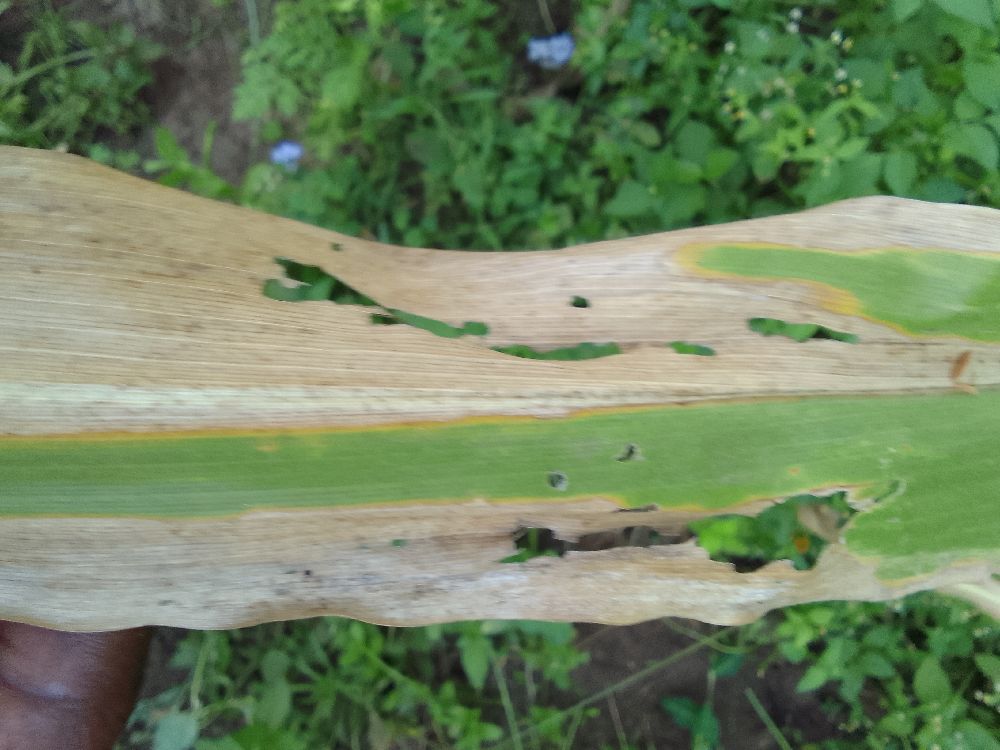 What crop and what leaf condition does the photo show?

maize, maize lethal necrosis
